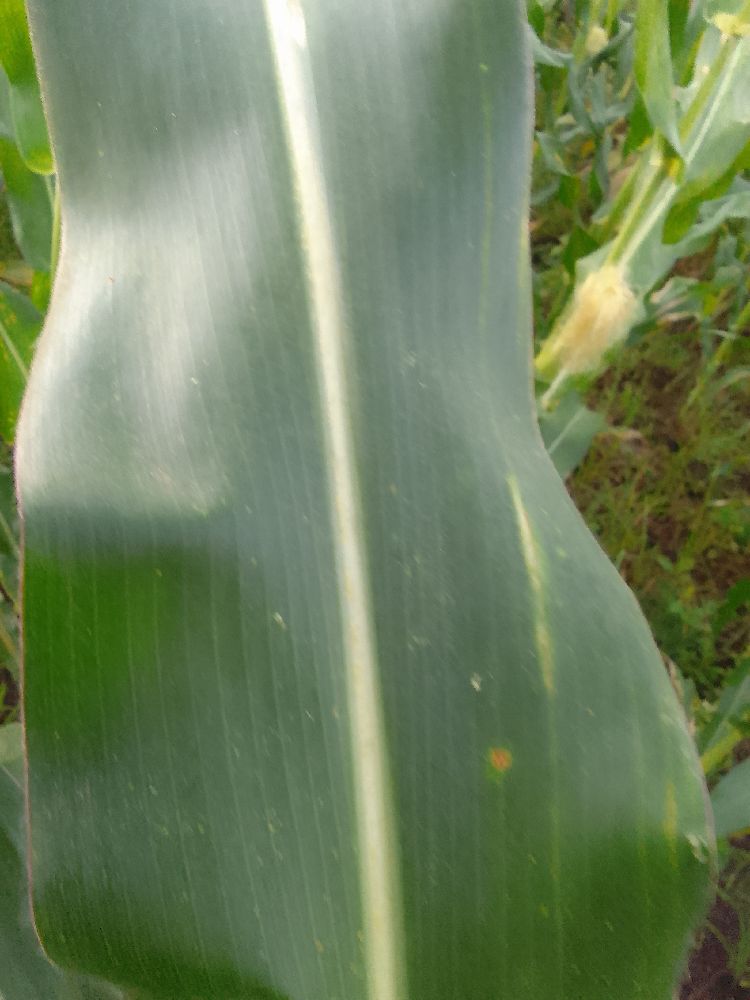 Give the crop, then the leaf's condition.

maize, healthy
